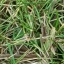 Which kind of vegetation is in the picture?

grass
